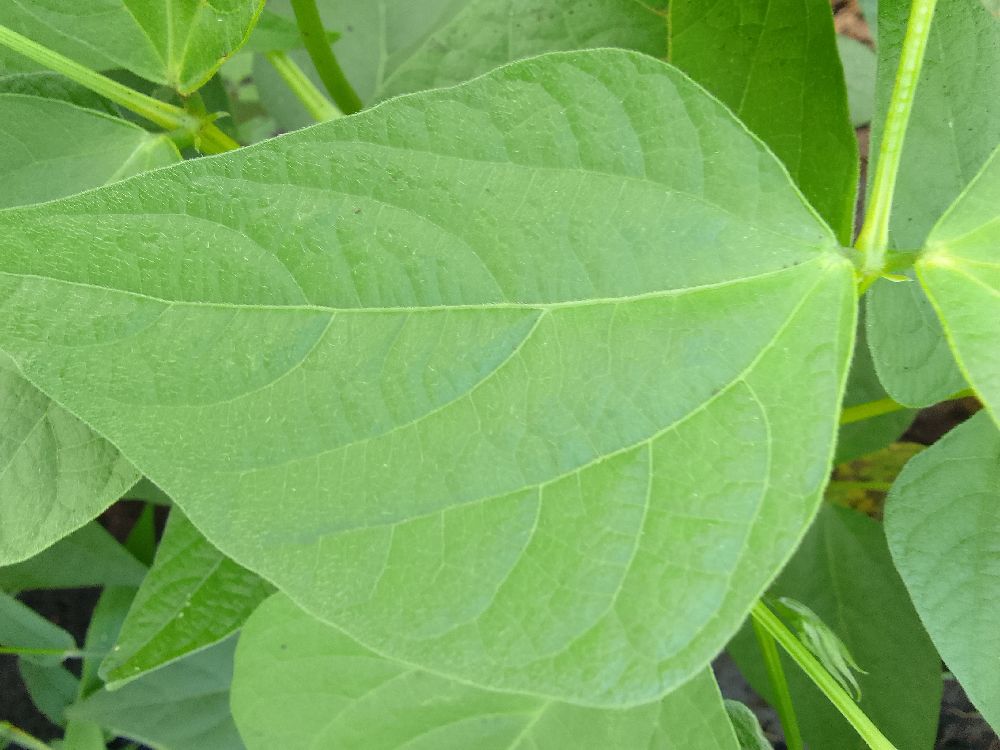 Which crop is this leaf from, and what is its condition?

common bean, healthy
